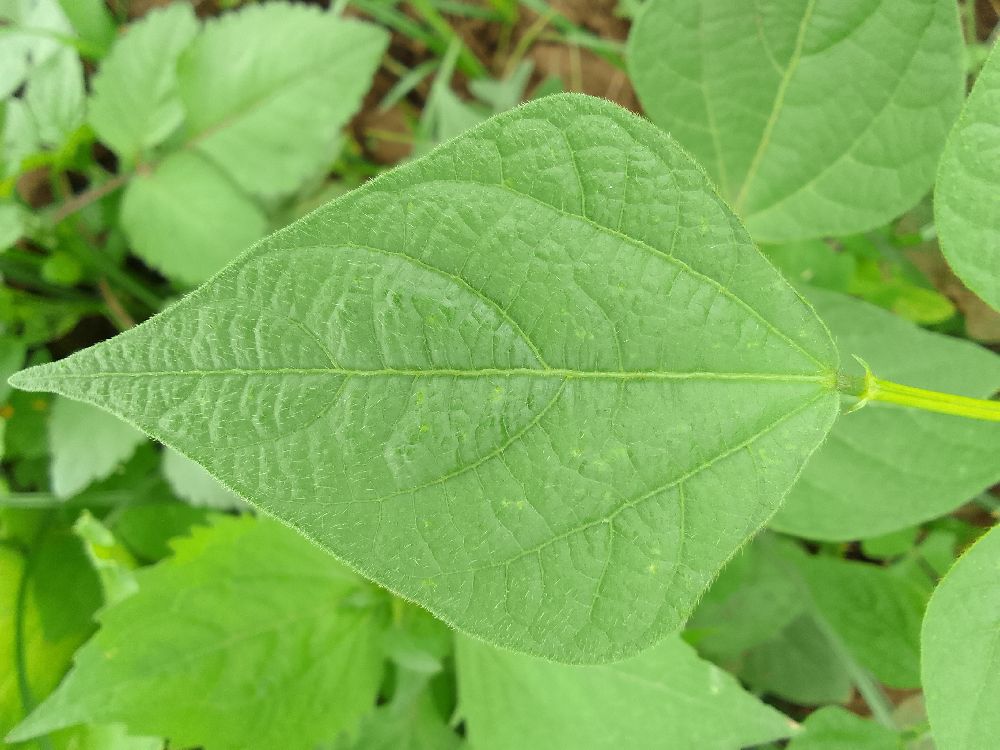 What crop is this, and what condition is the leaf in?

common bean, healthy
